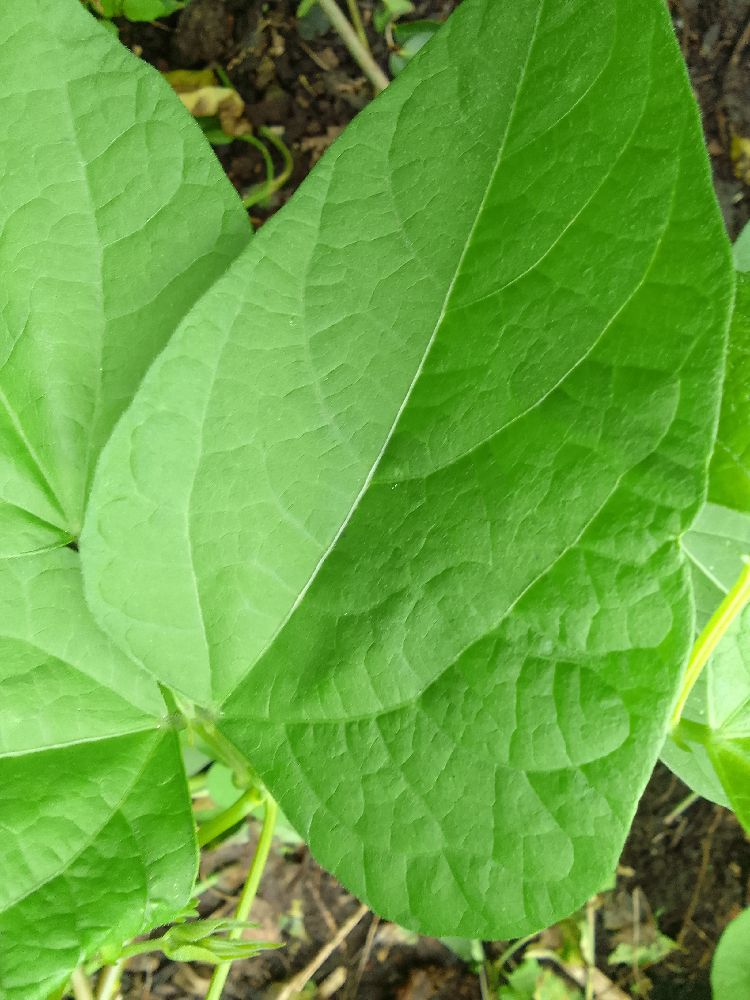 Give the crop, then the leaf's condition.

common bean, healthy
